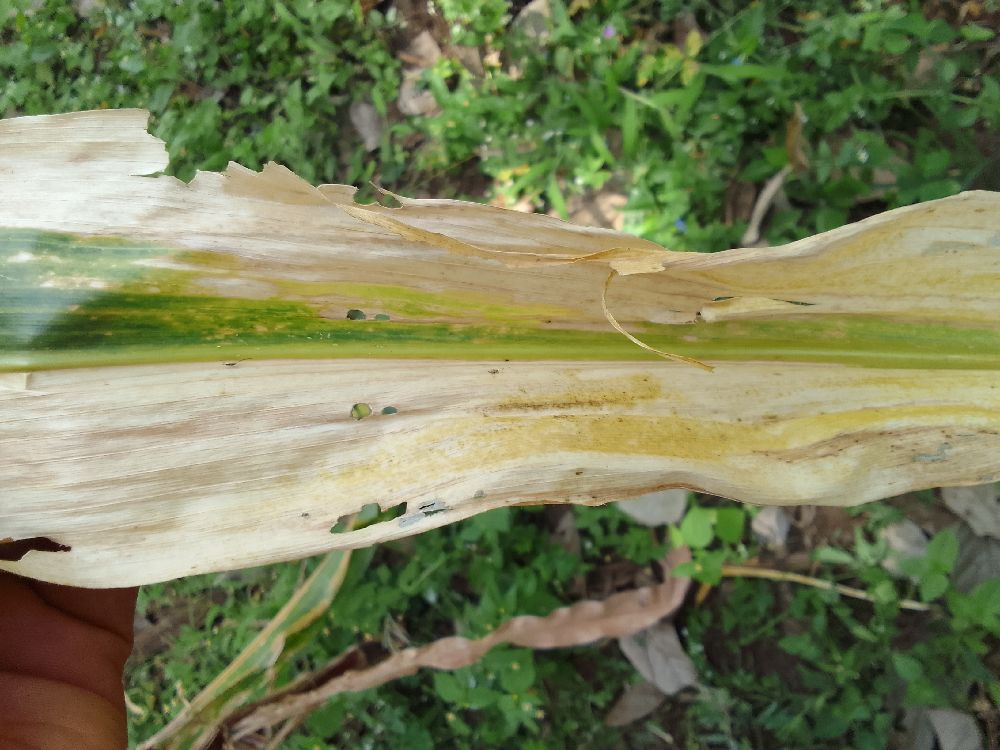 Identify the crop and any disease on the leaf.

maize, maize lethal necrosis
